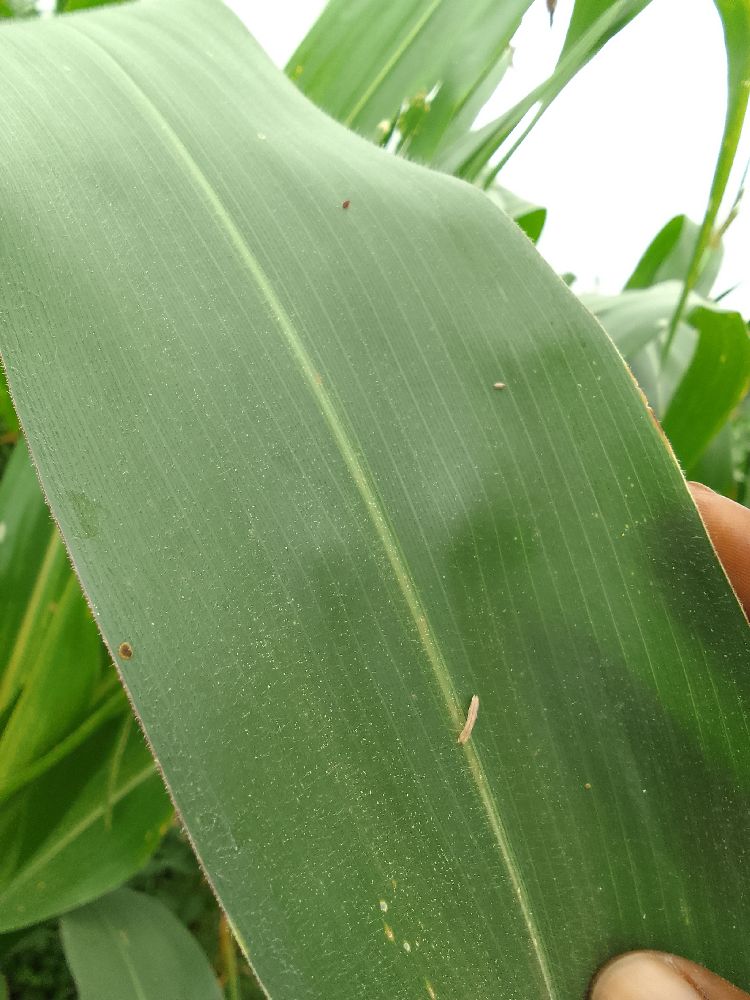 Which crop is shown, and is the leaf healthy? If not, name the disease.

maize, healthy
